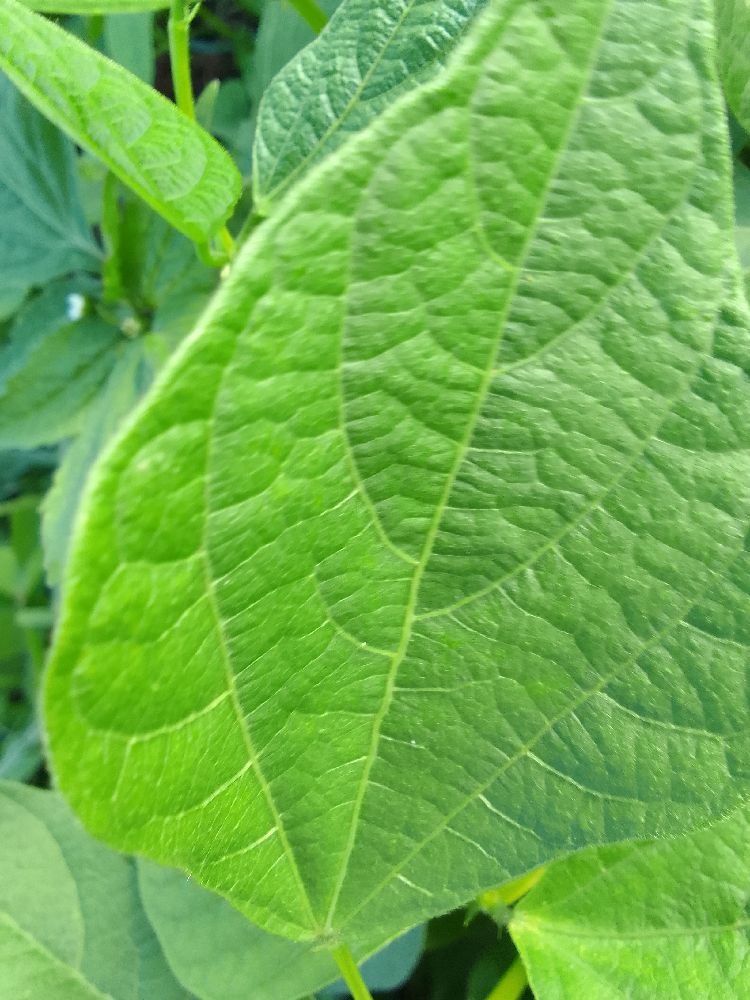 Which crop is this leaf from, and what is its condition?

common bean, healthy
